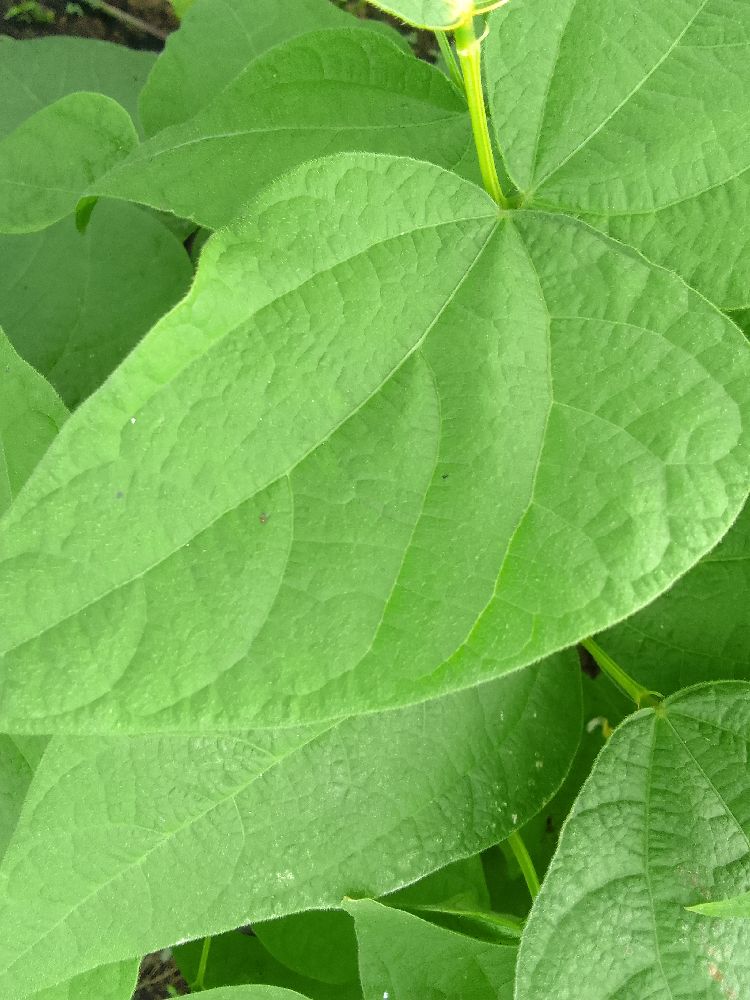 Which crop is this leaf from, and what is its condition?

common bean, healthy
